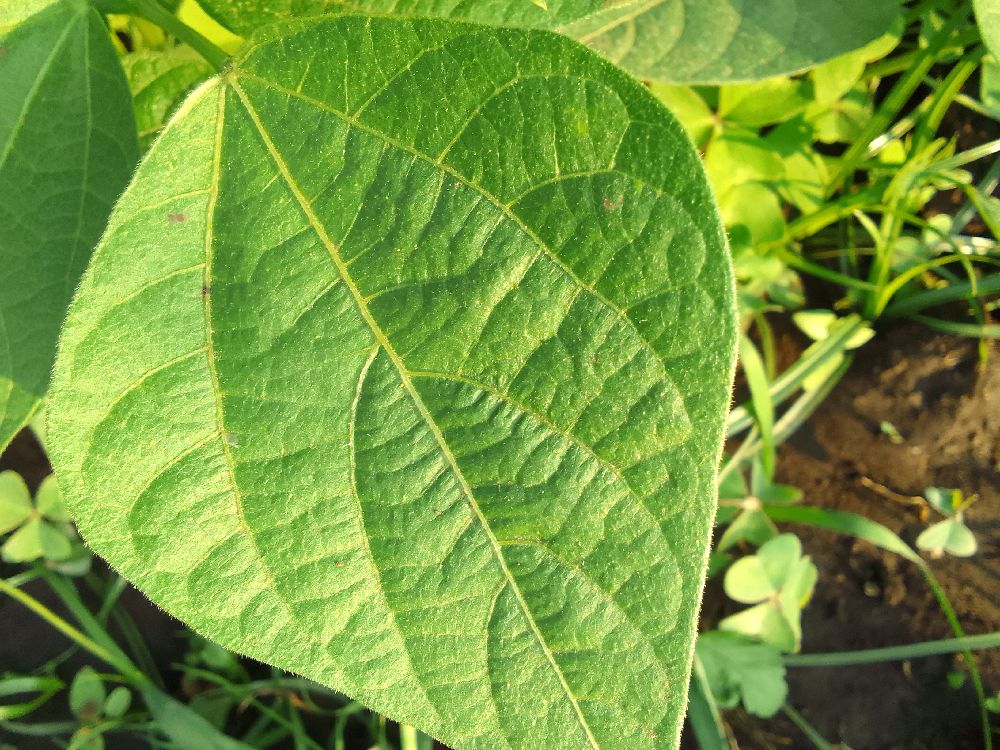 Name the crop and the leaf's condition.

common bean, healthy
